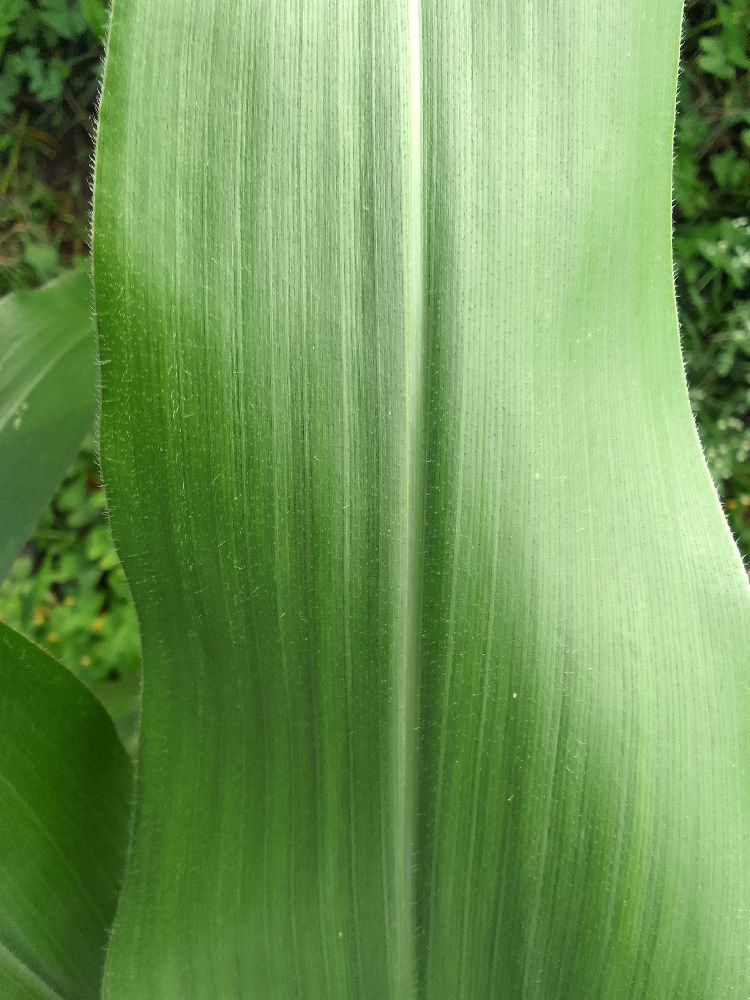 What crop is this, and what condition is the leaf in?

maize, healthy
